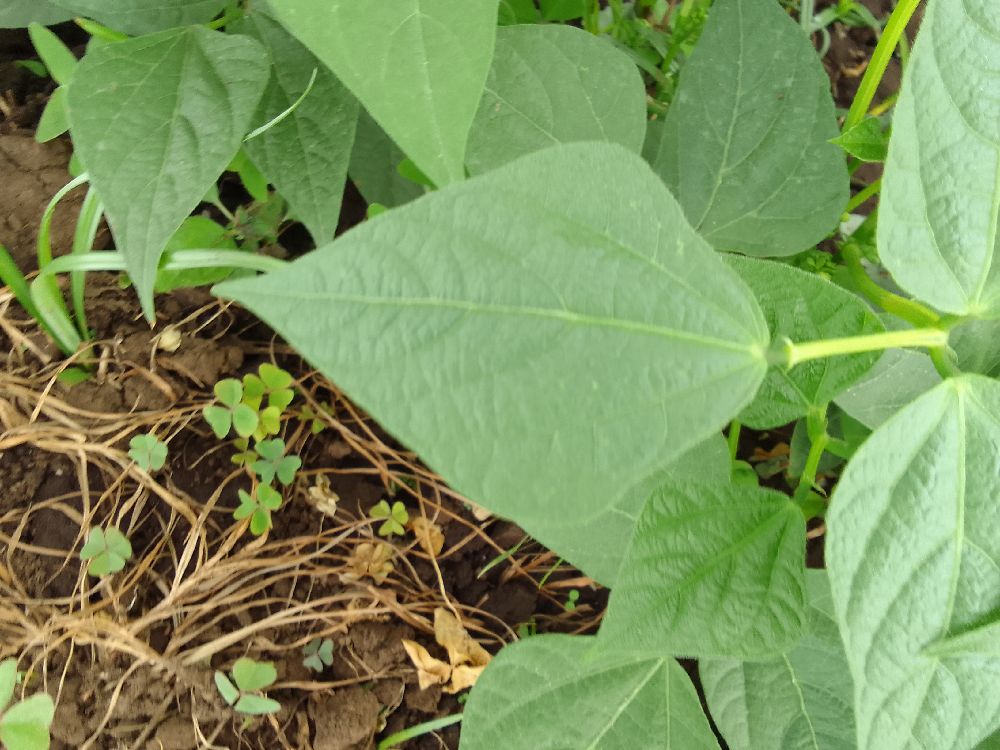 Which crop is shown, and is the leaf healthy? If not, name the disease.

common bean, healthy
